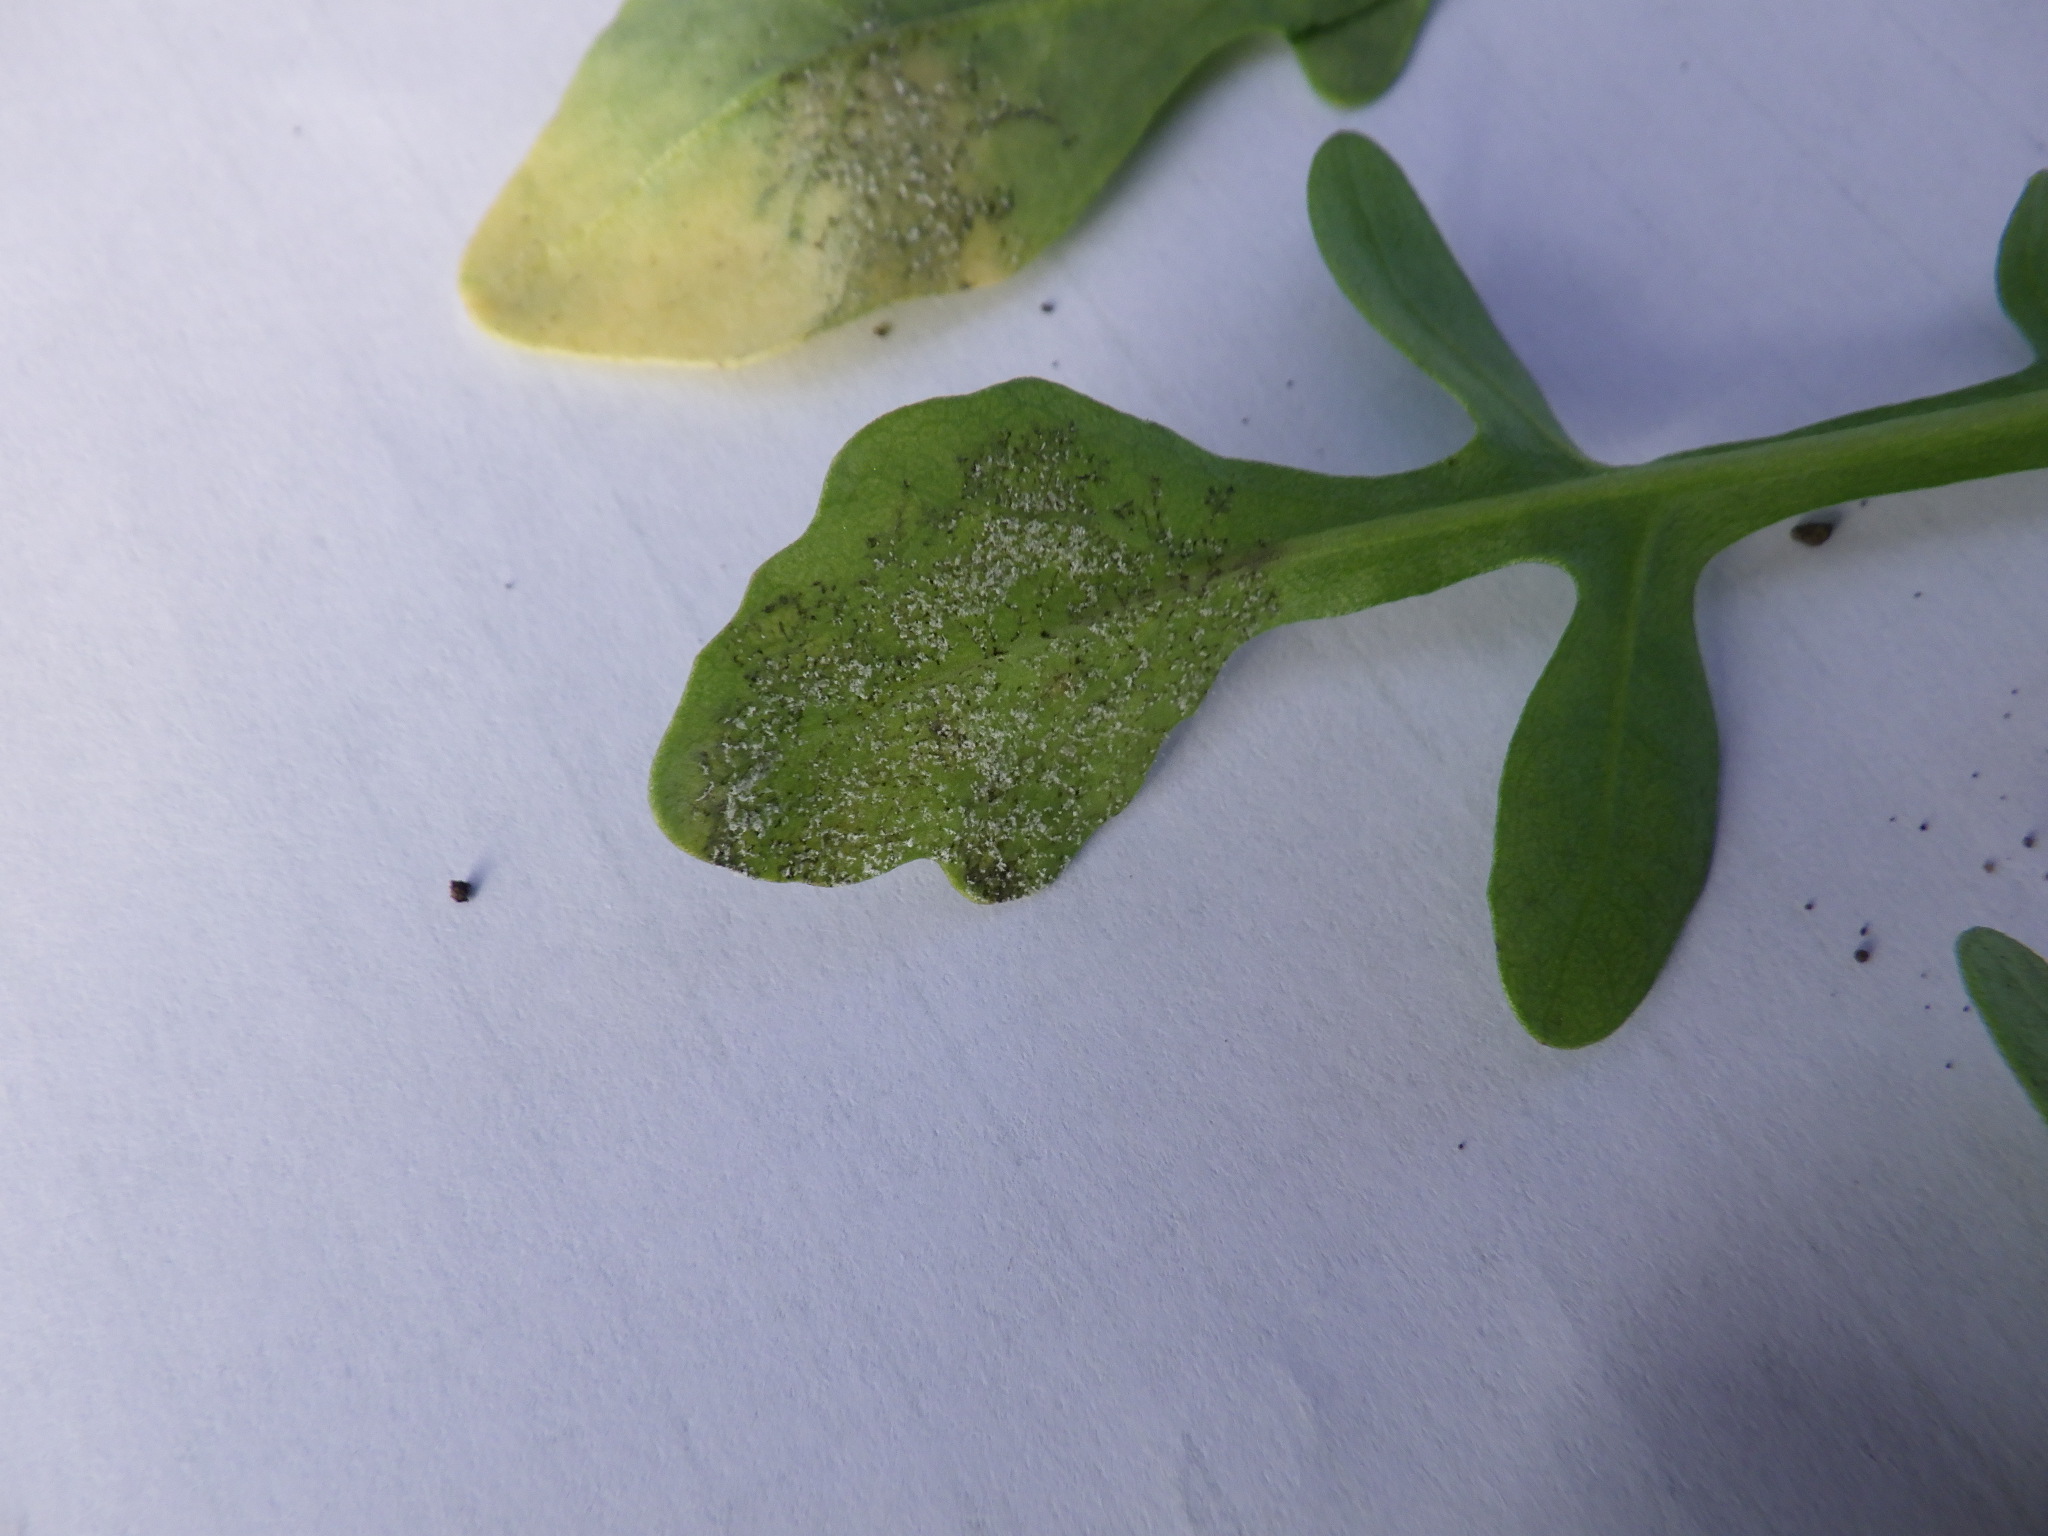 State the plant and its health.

rocket, downy mildew
